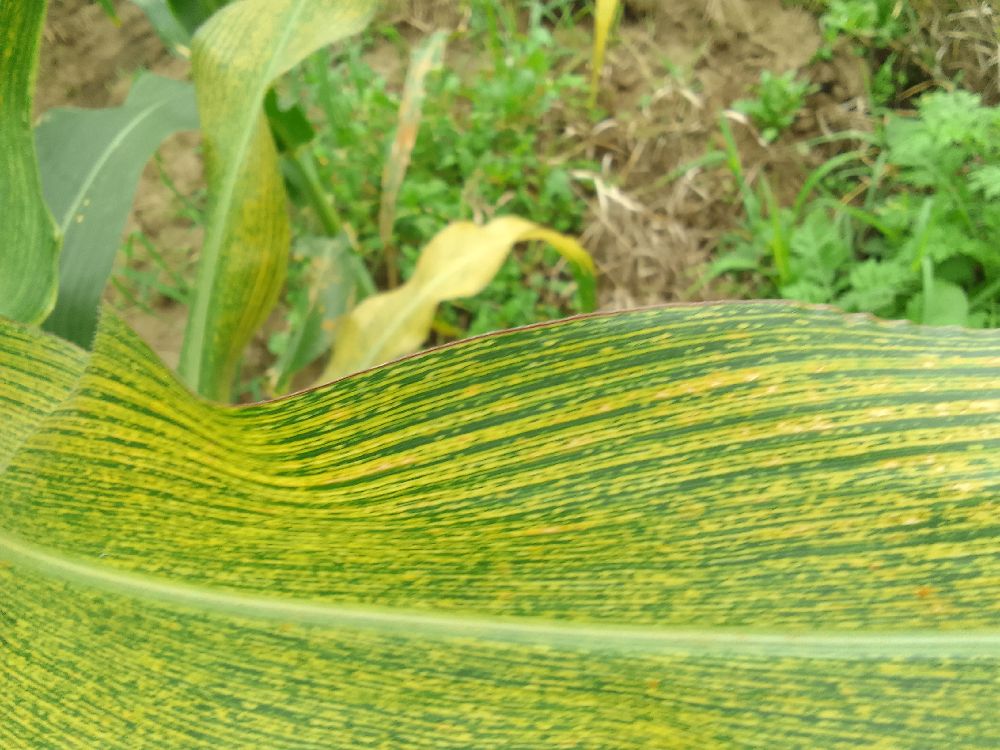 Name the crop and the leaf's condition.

maize, maize streak virus
